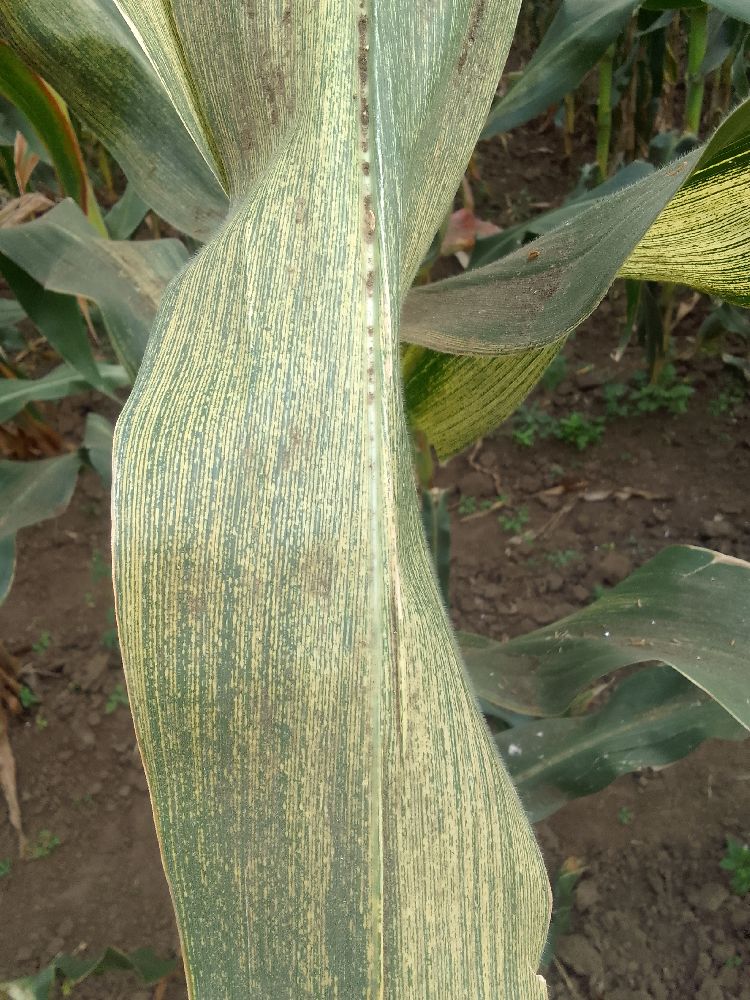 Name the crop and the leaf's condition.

maize, maize streak virus
